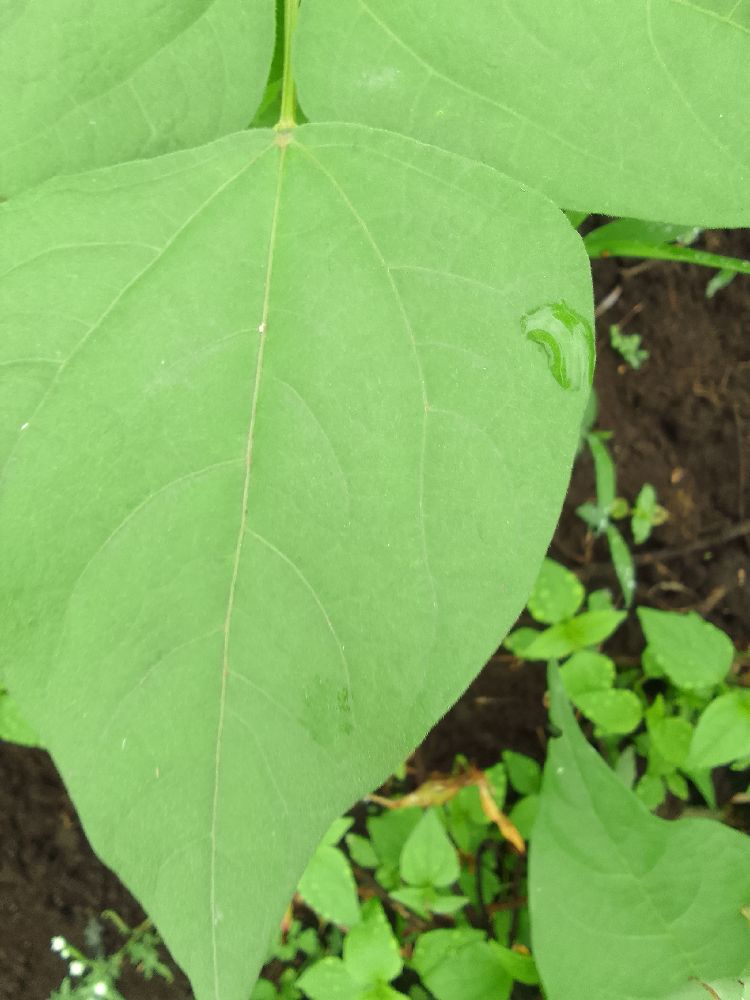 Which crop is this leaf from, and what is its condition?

common bean, healthy
